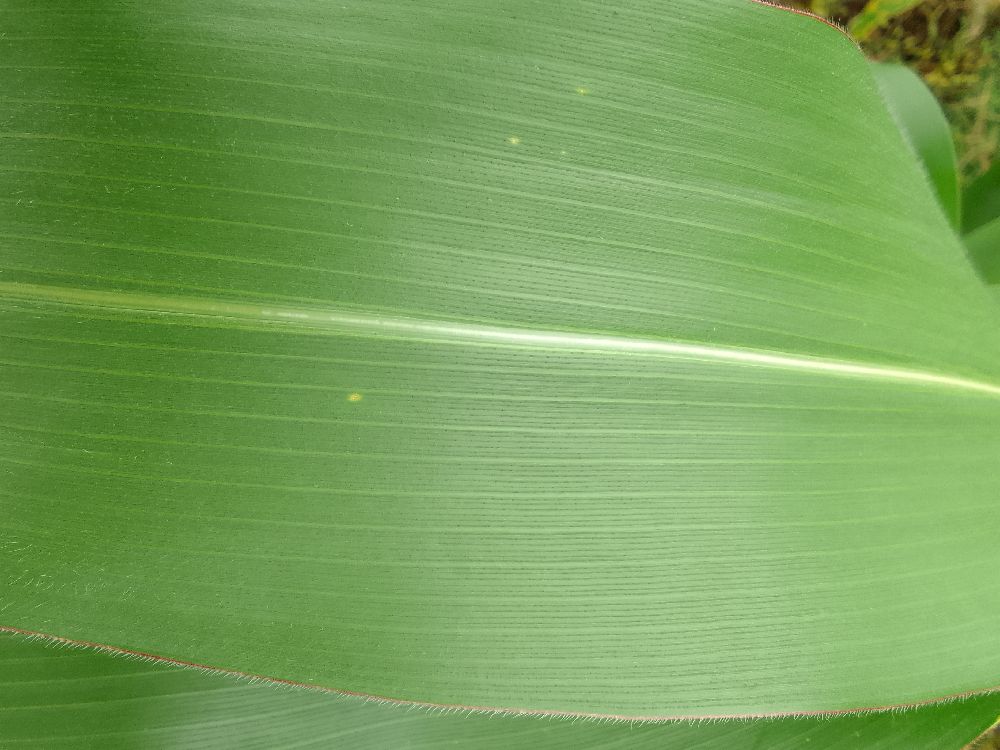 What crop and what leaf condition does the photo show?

maize, healthy
